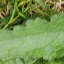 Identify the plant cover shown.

structured weed
